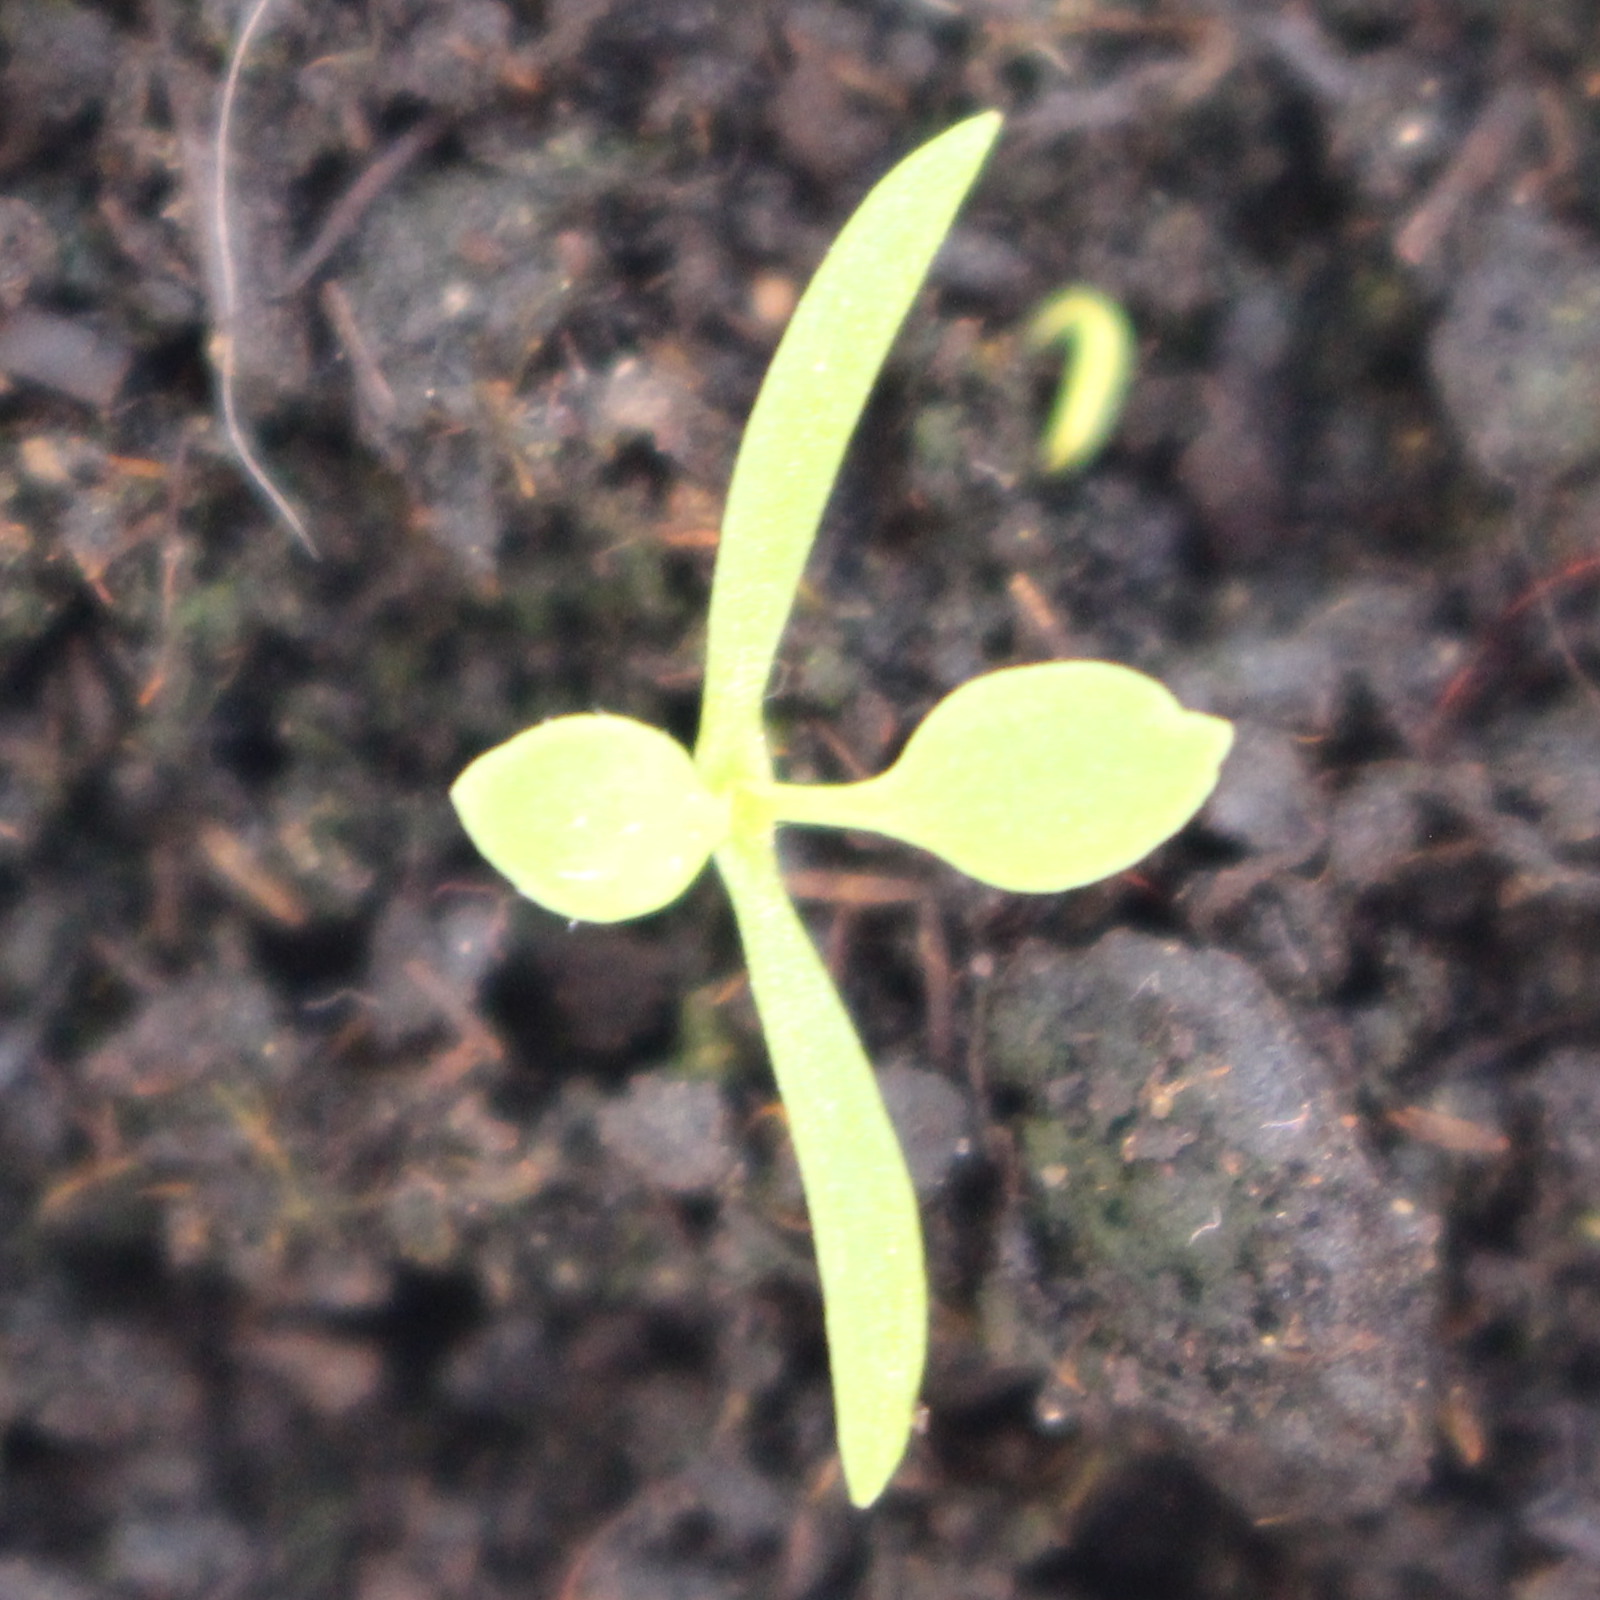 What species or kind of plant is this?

Papaver rhoeas
